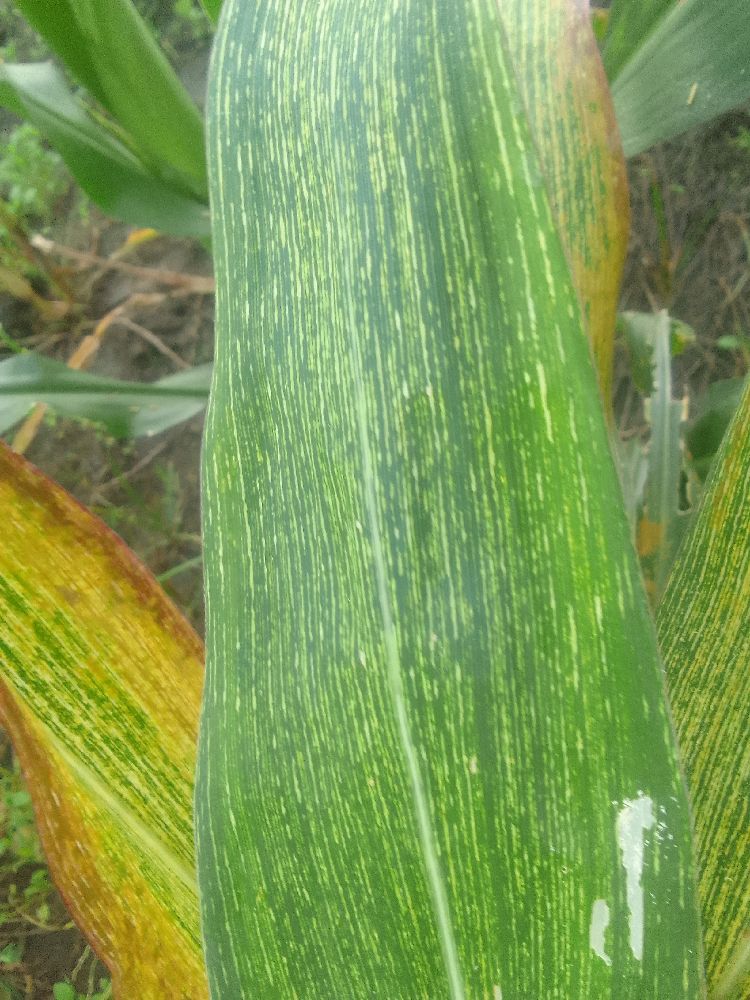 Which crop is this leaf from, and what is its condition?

maize, maize streak virus
